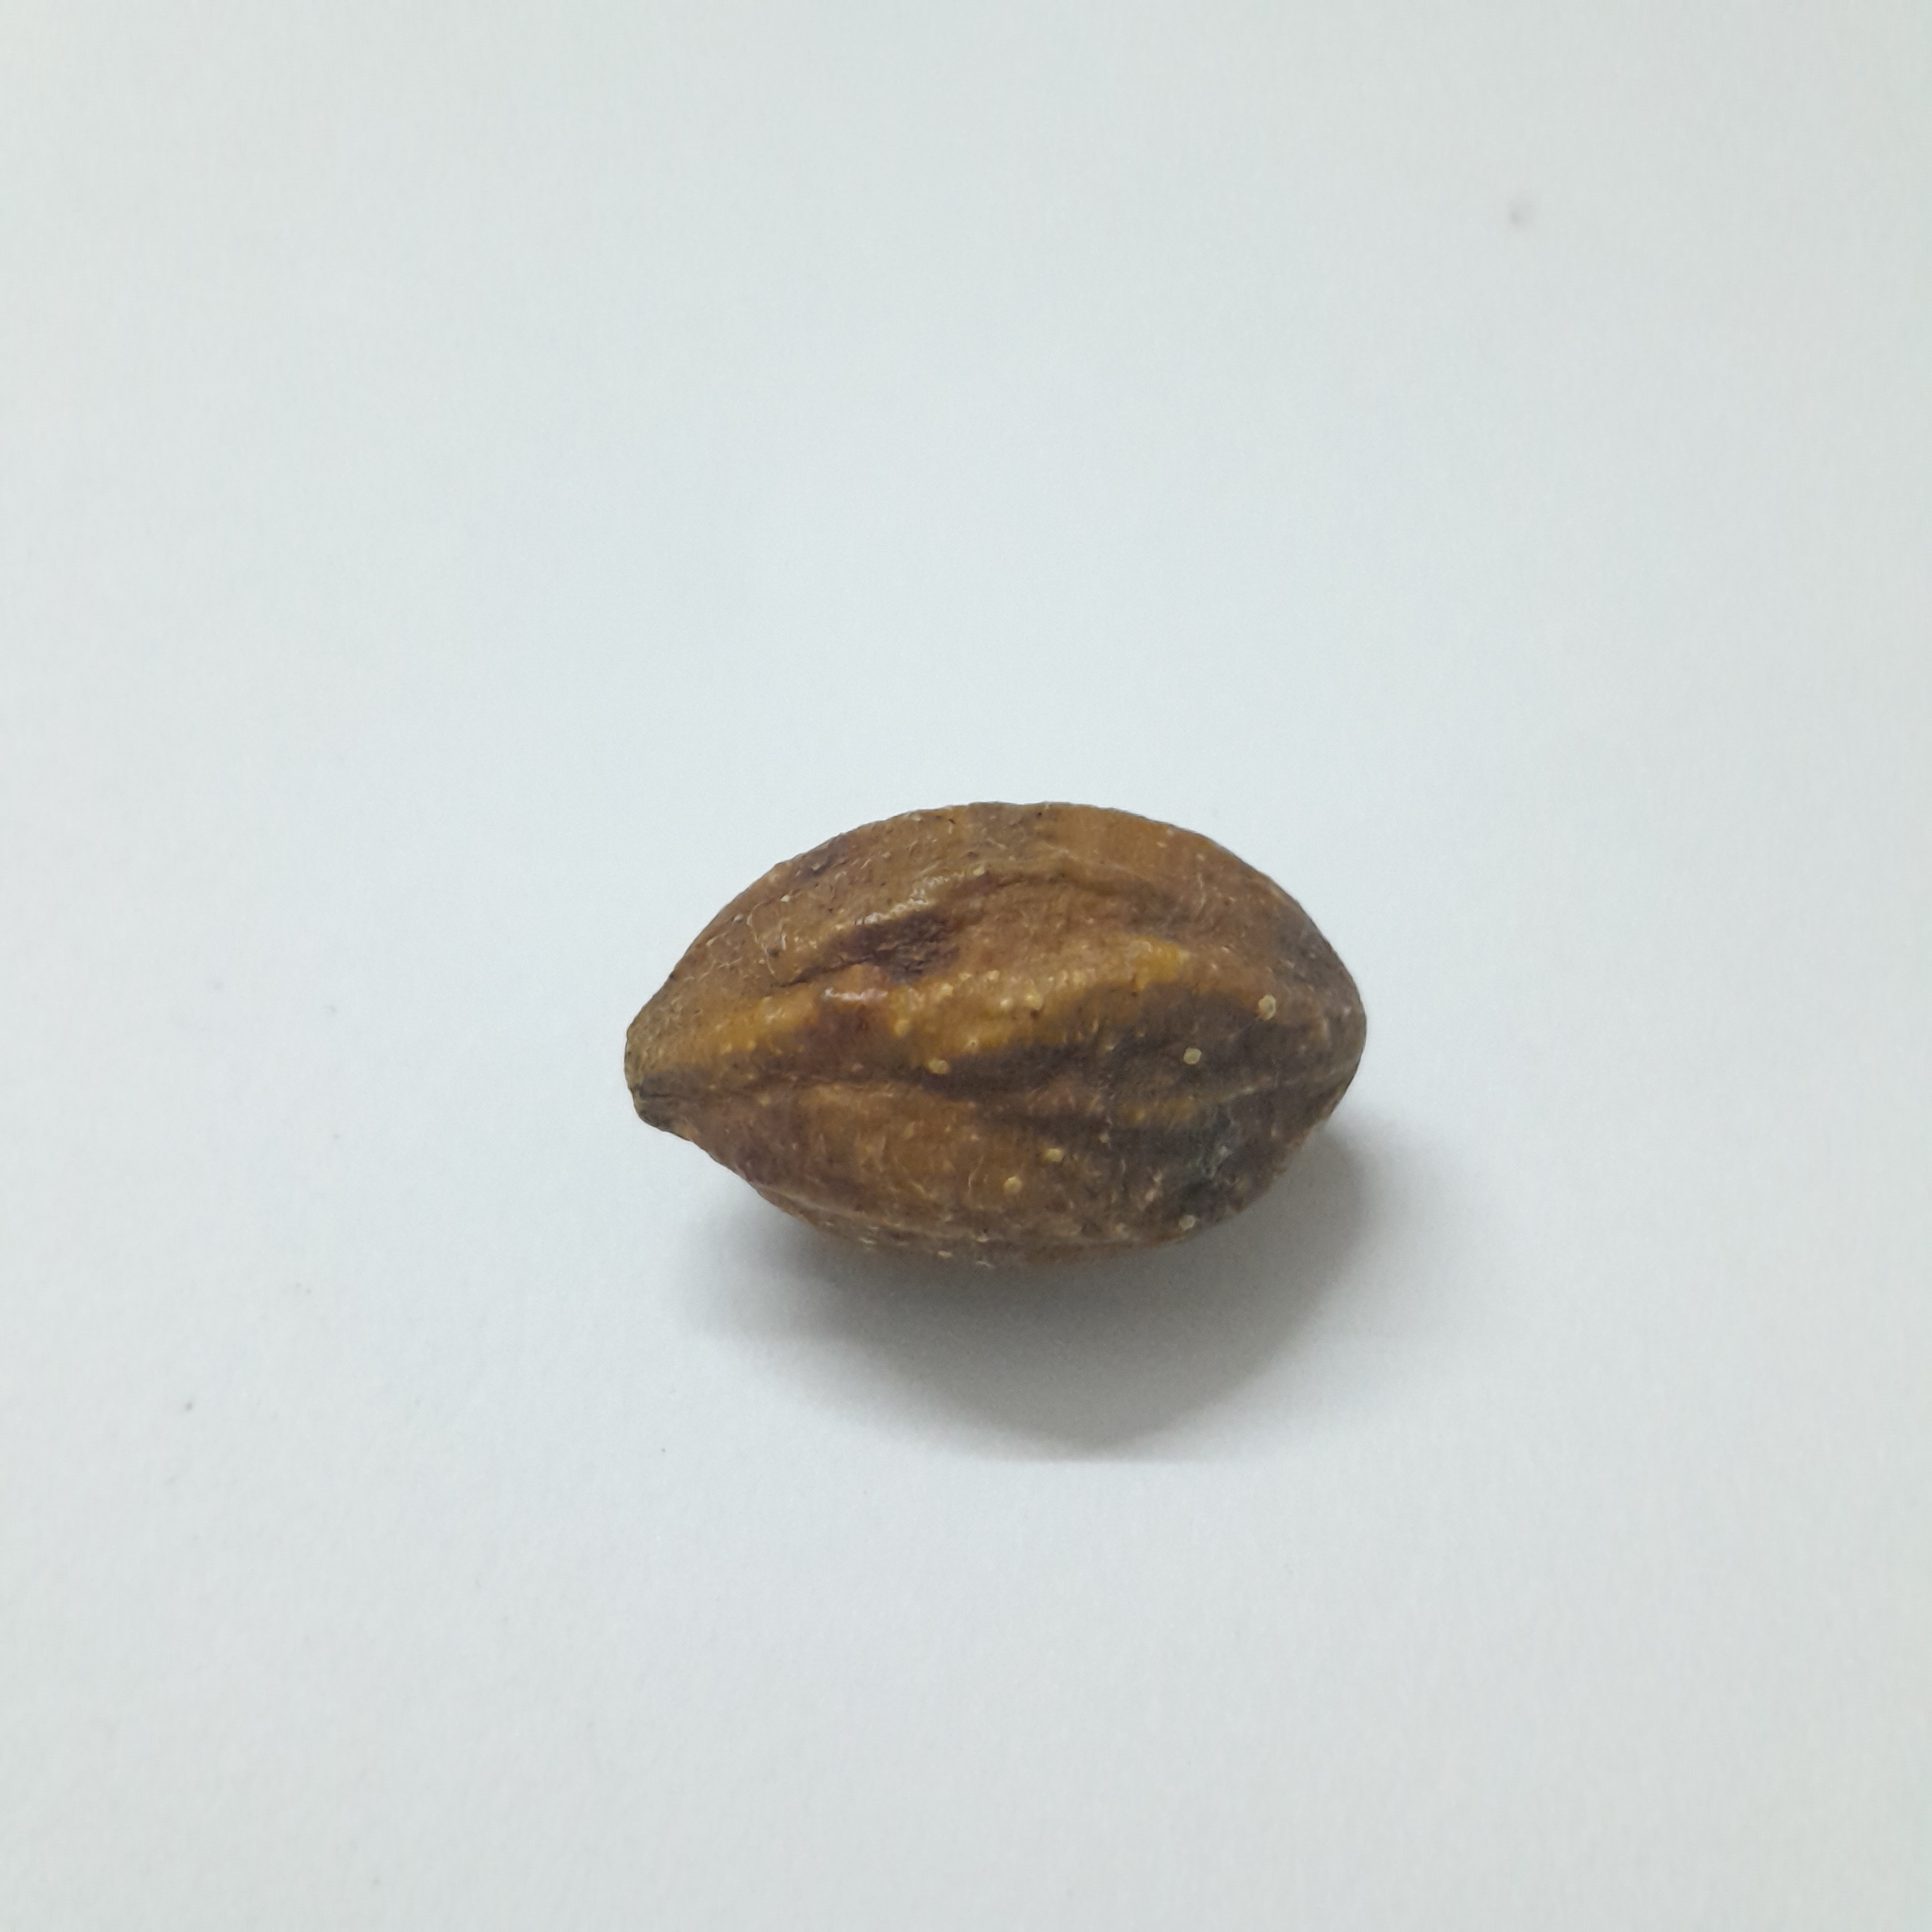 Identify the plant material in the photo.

hirdaa
